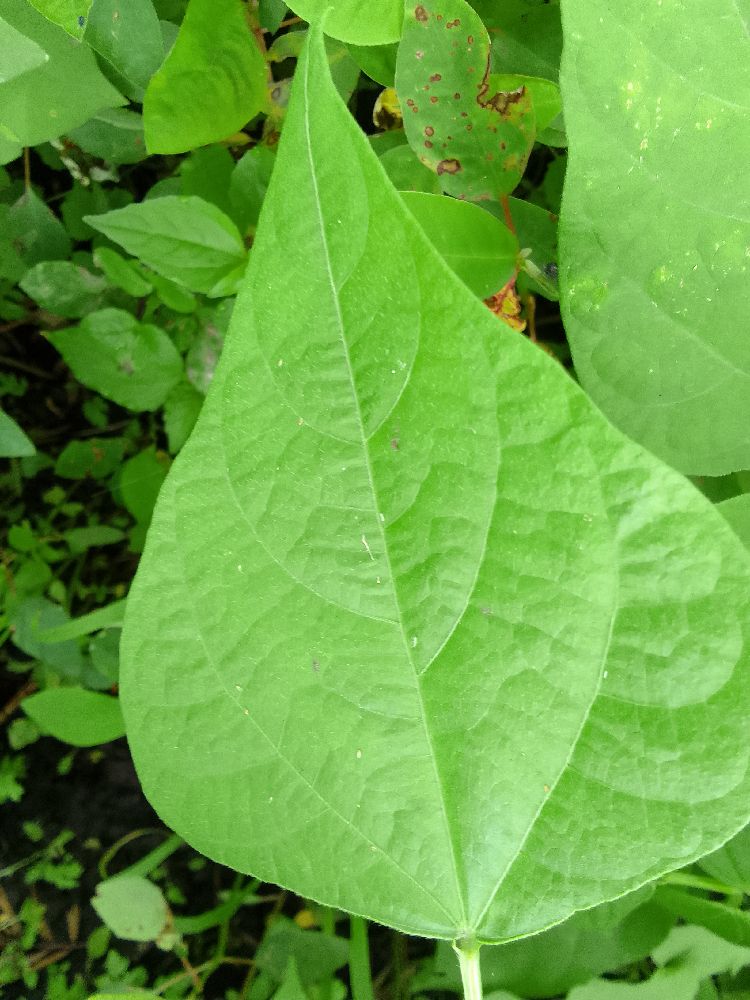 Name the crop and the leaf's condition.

common bean, healthy
